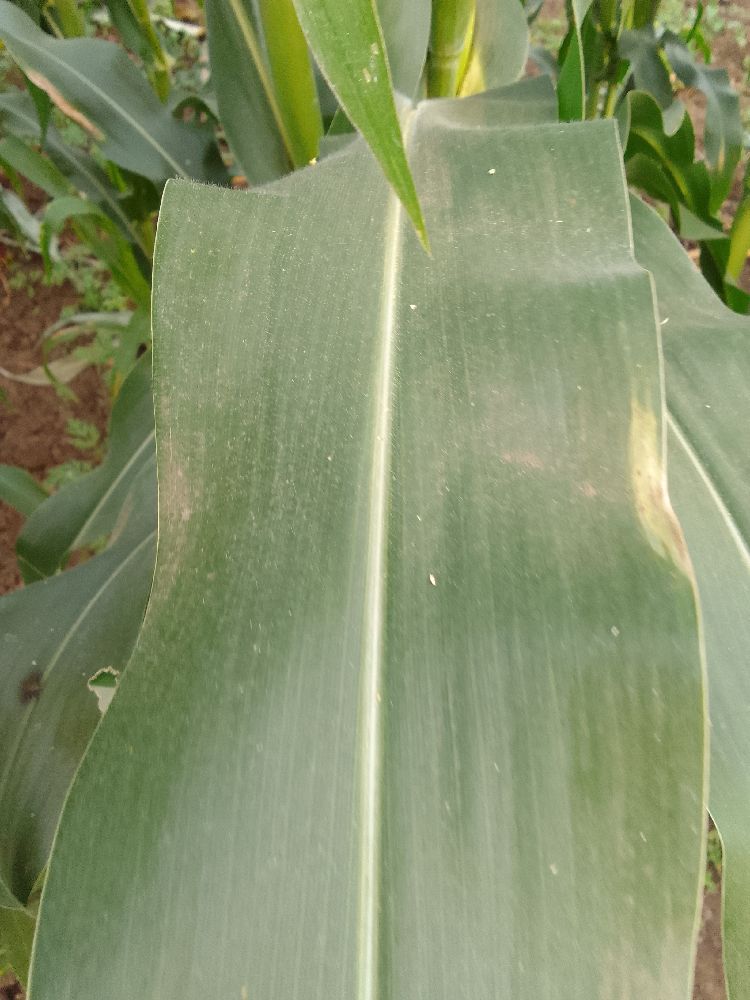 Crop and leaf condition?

maize, healthy
